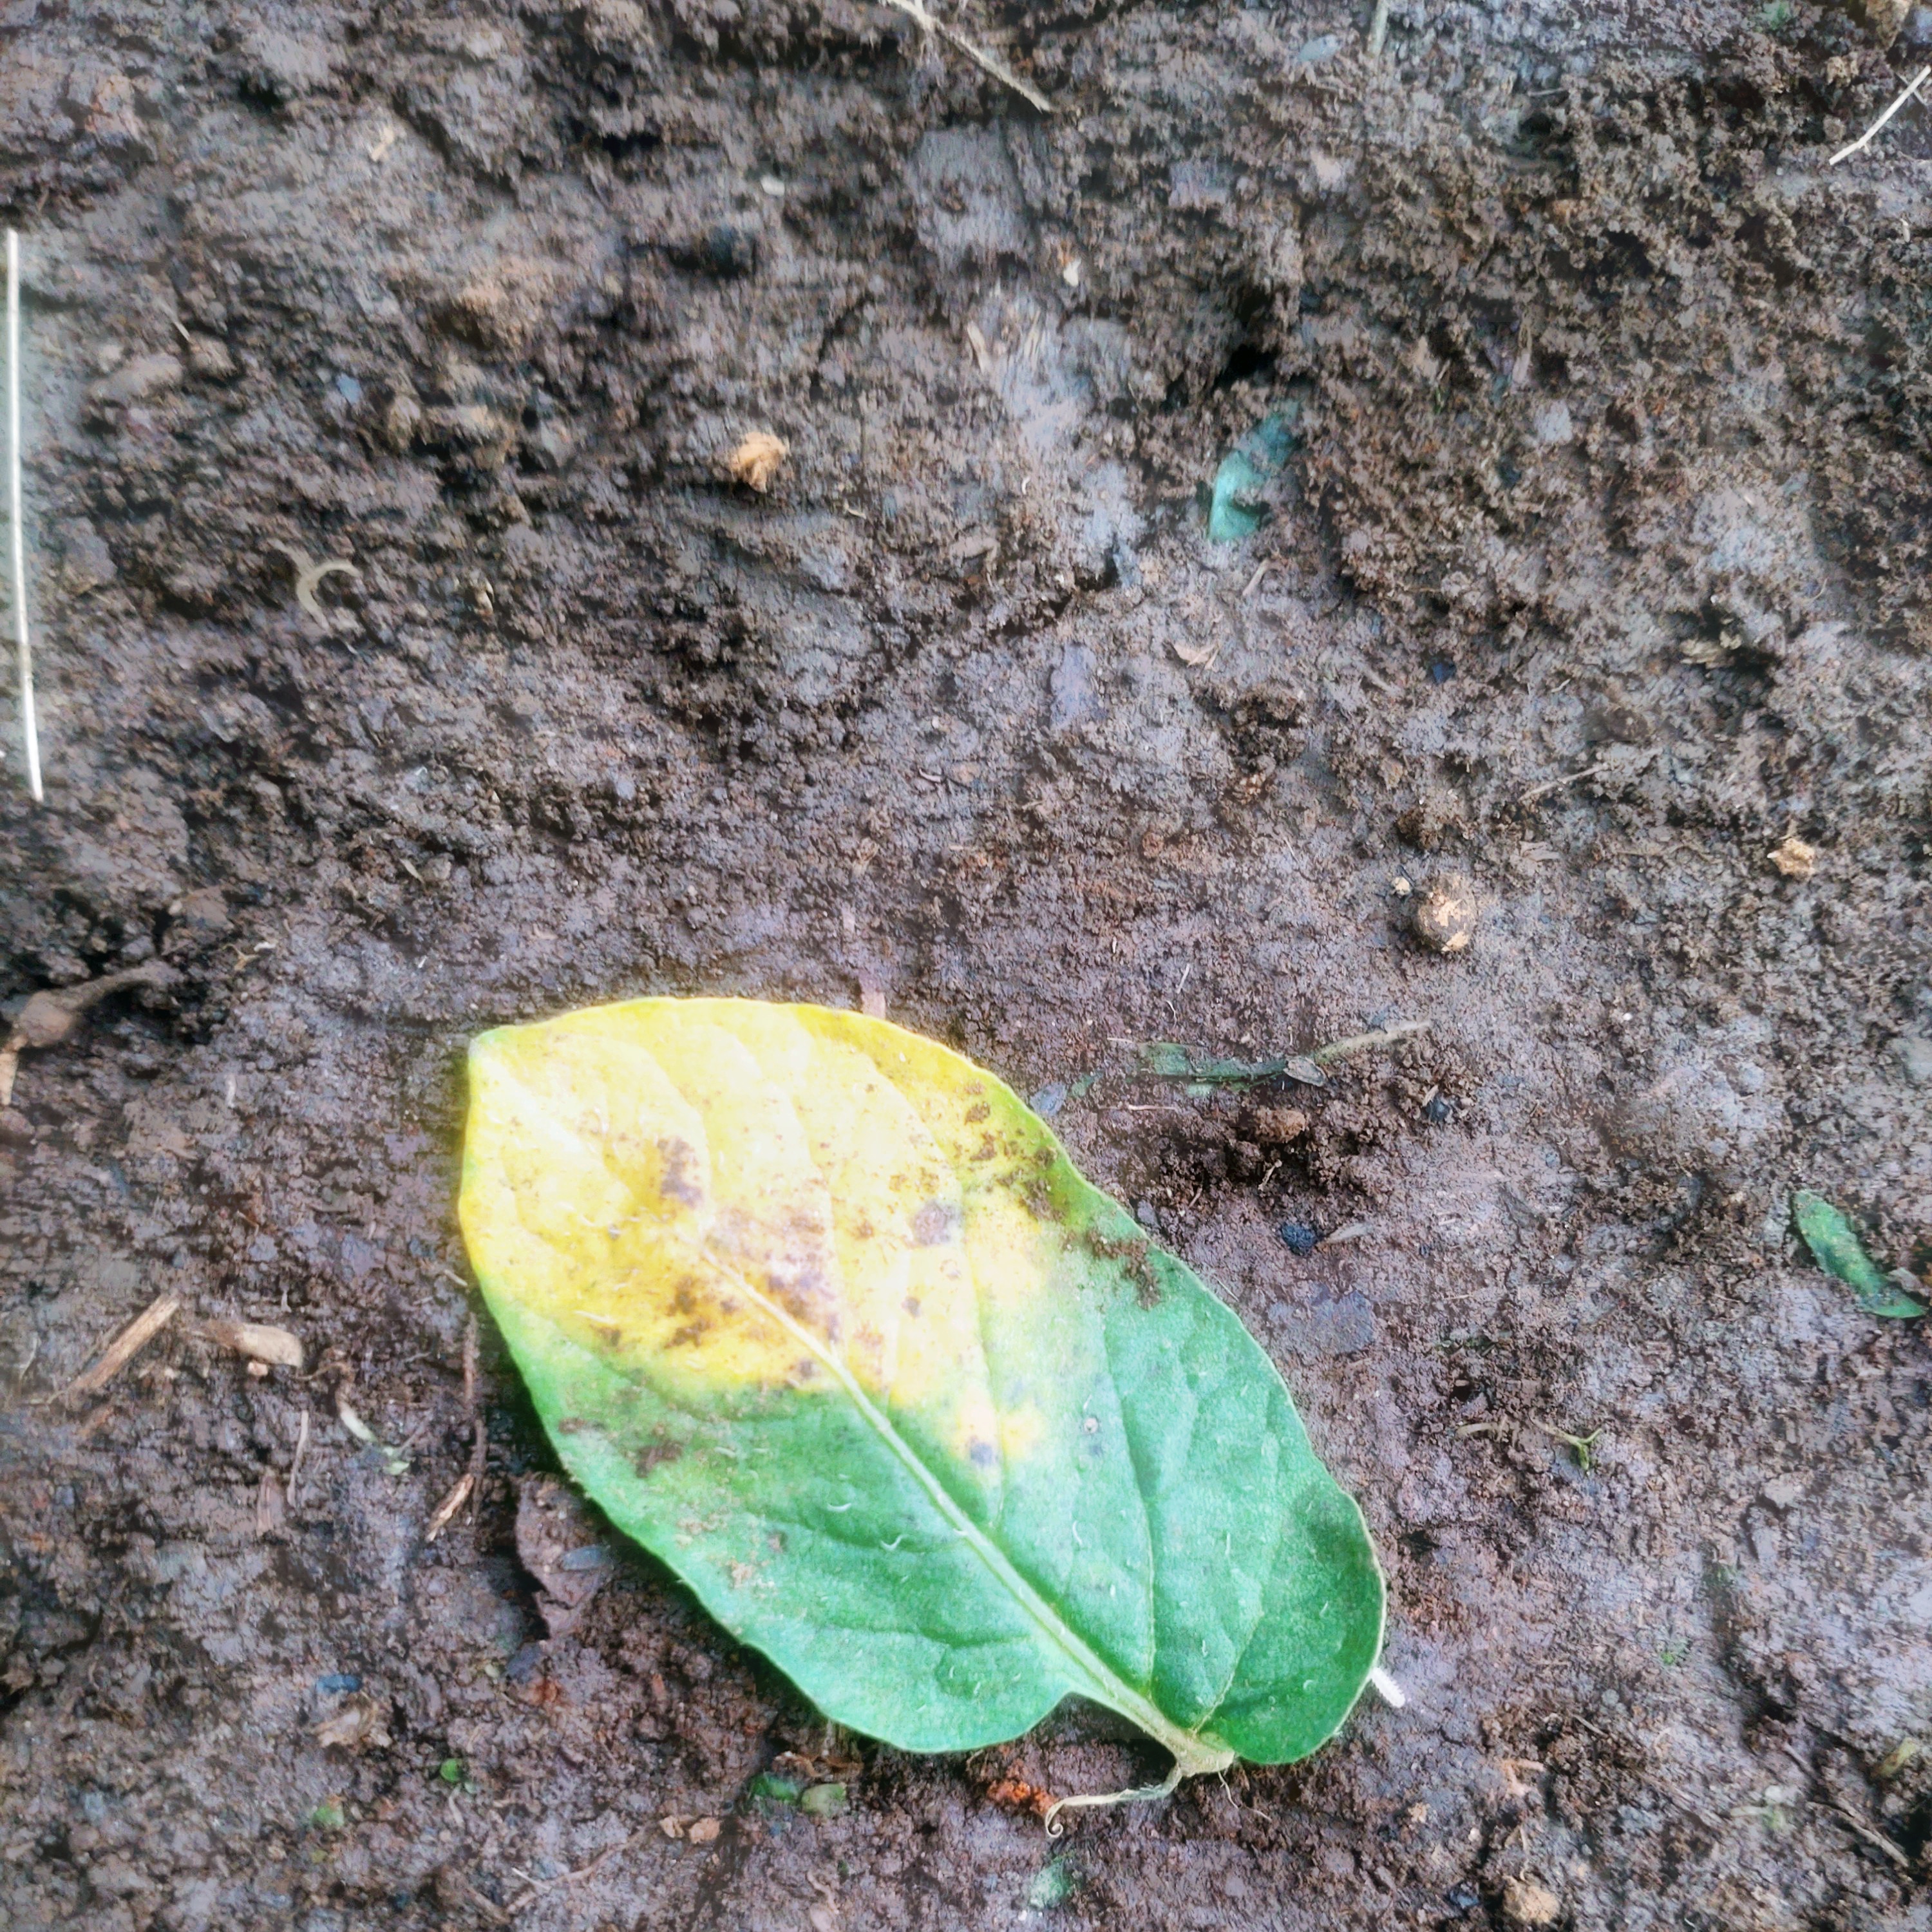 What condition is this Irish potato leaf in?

late blight
